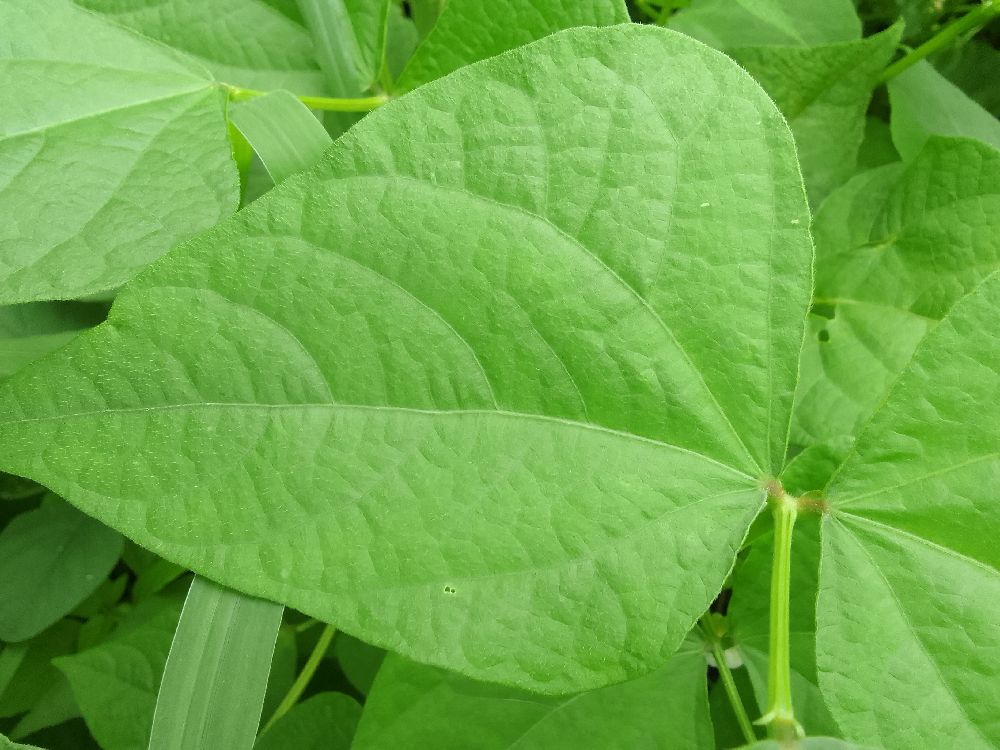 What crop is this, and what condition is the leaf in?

common bean, healthy
